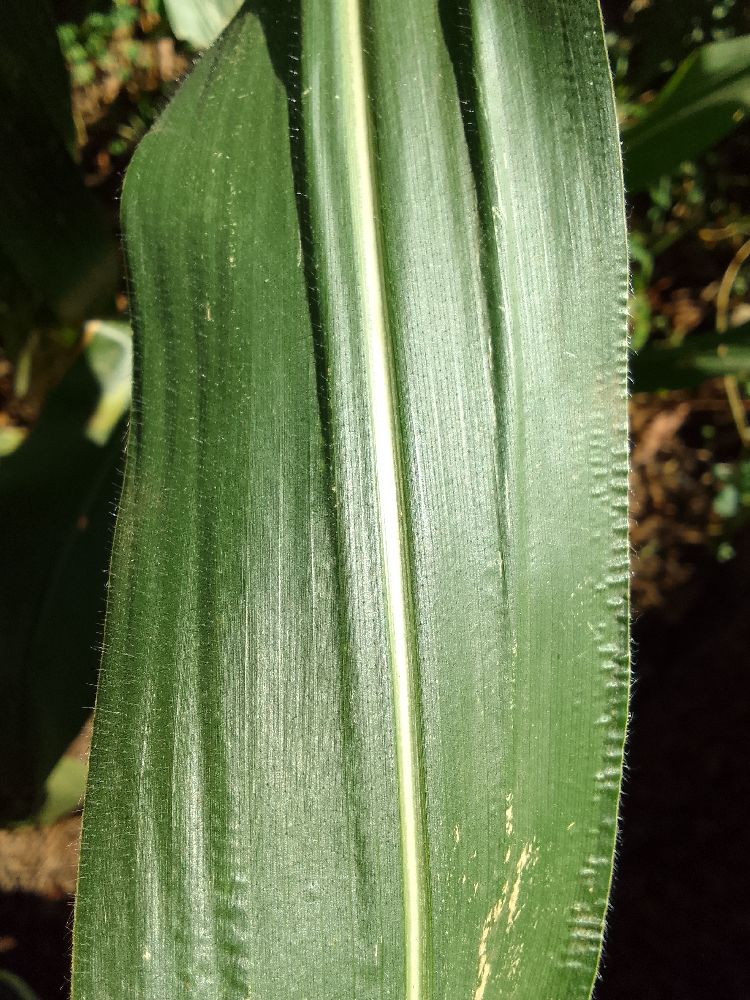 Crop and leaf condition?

maize, healthy
